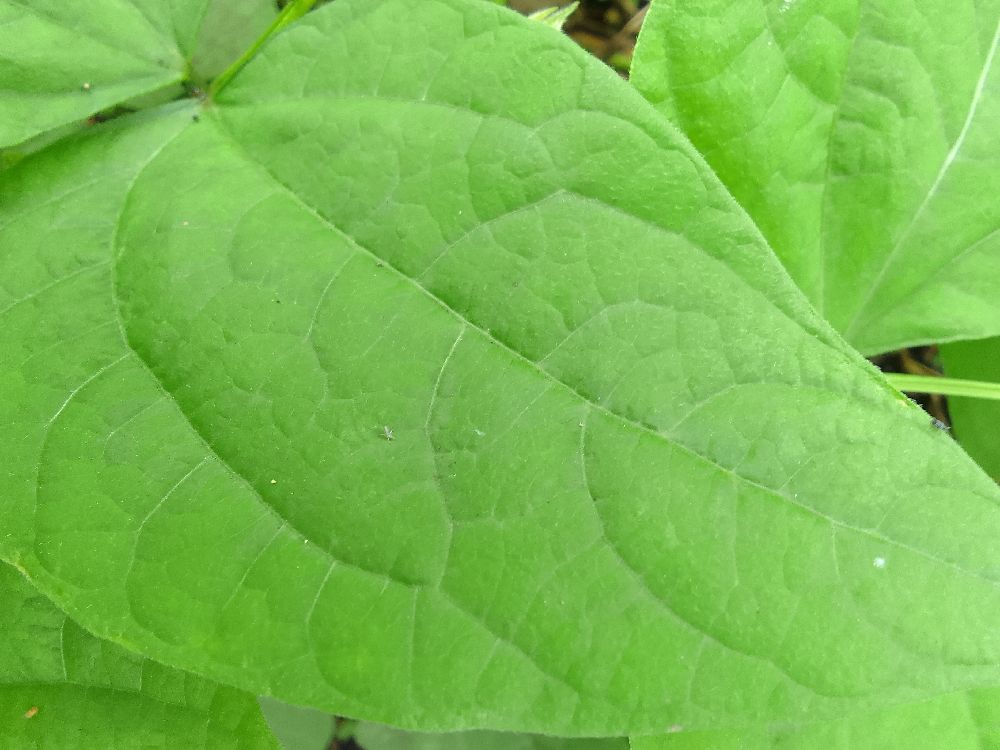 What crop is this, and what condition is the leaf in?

common bean, healthy
